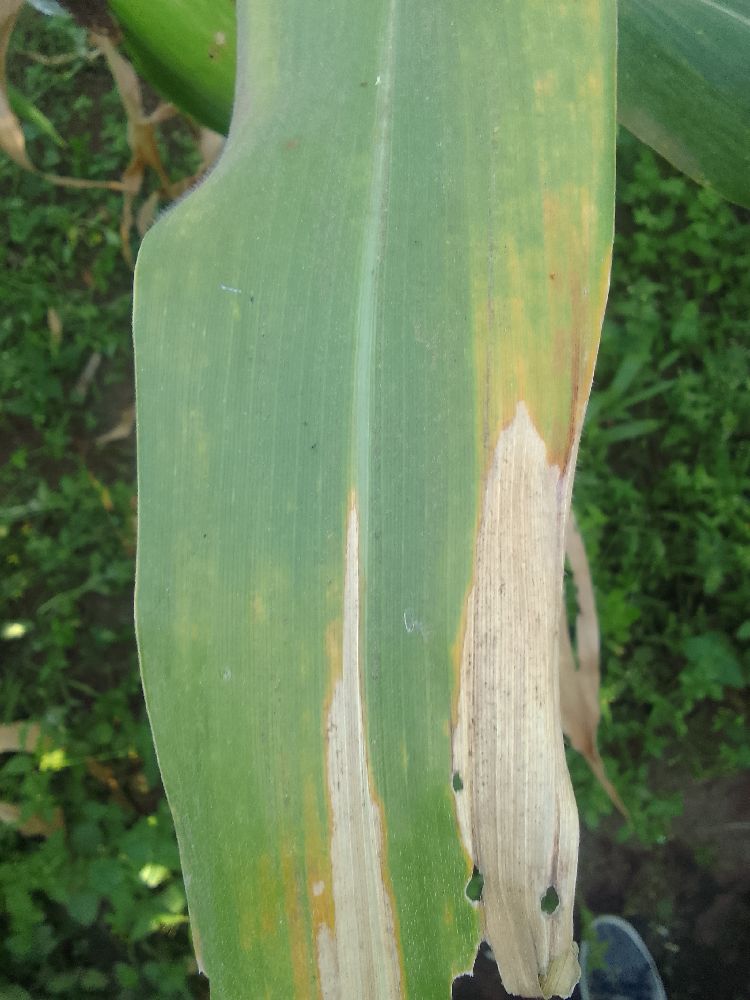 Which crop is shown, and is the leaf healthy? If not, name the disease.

maize, maize lethal necrosis
